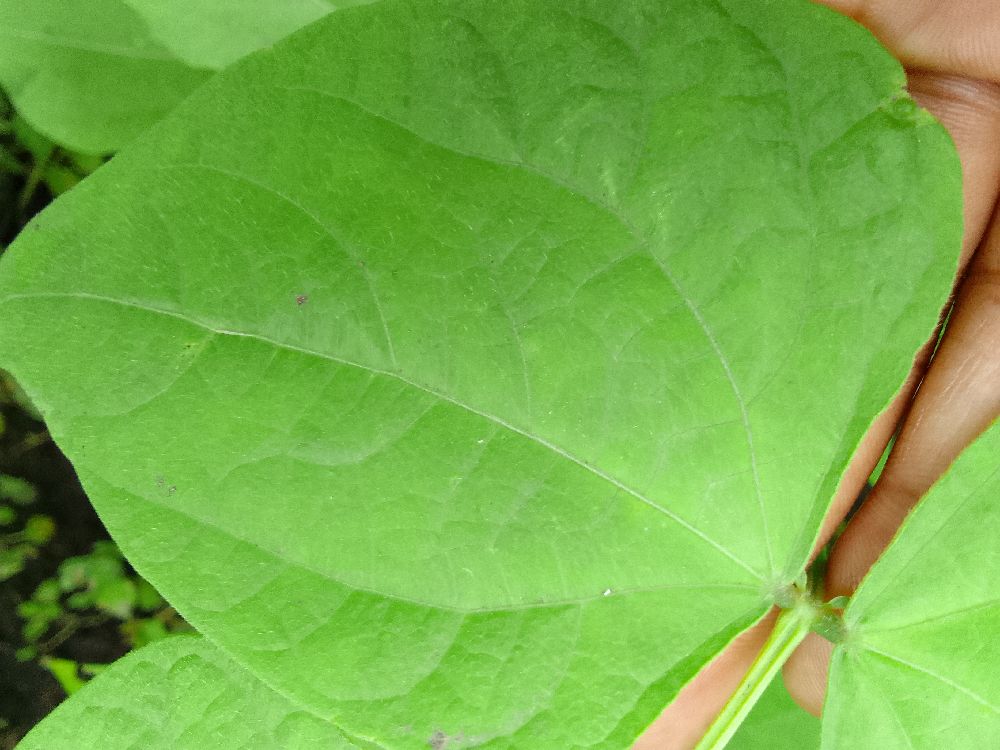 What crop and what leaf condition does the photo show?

common bean, healthy
